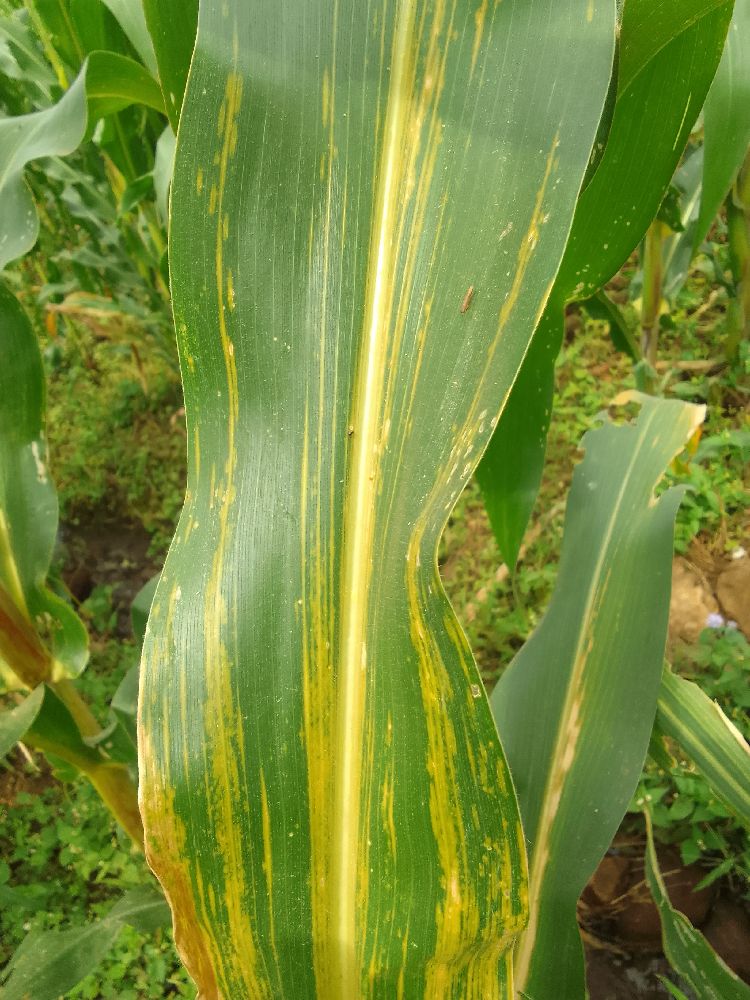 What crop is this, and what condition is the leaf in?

maize, maize lethal necrosis
